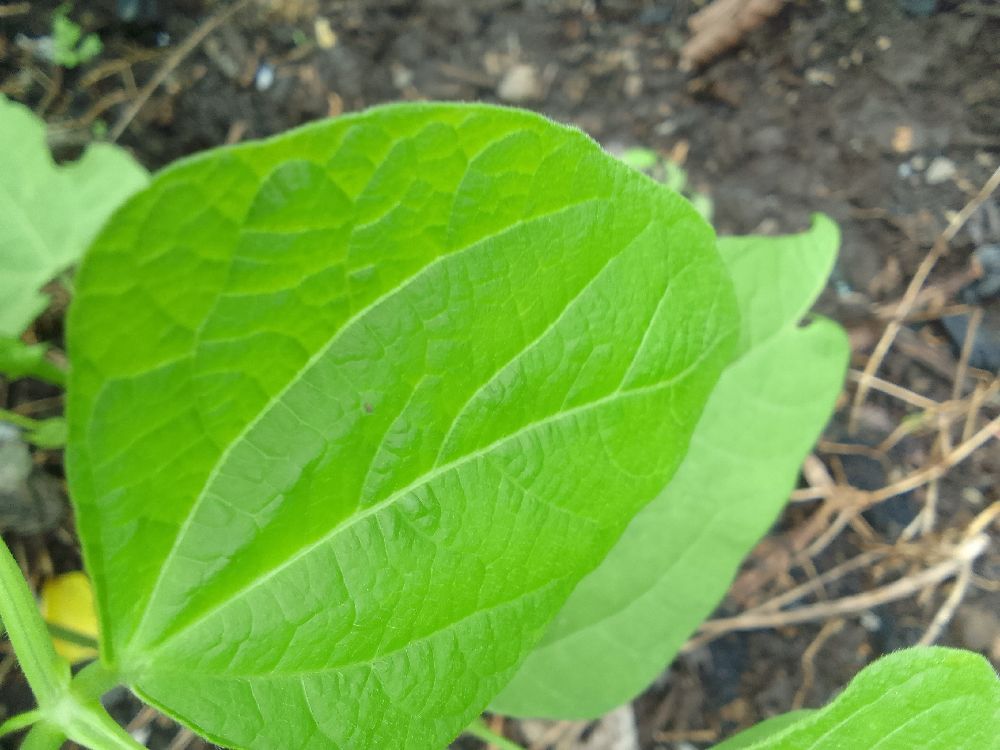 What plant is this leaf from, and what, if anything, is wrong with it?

common bean, healthy
